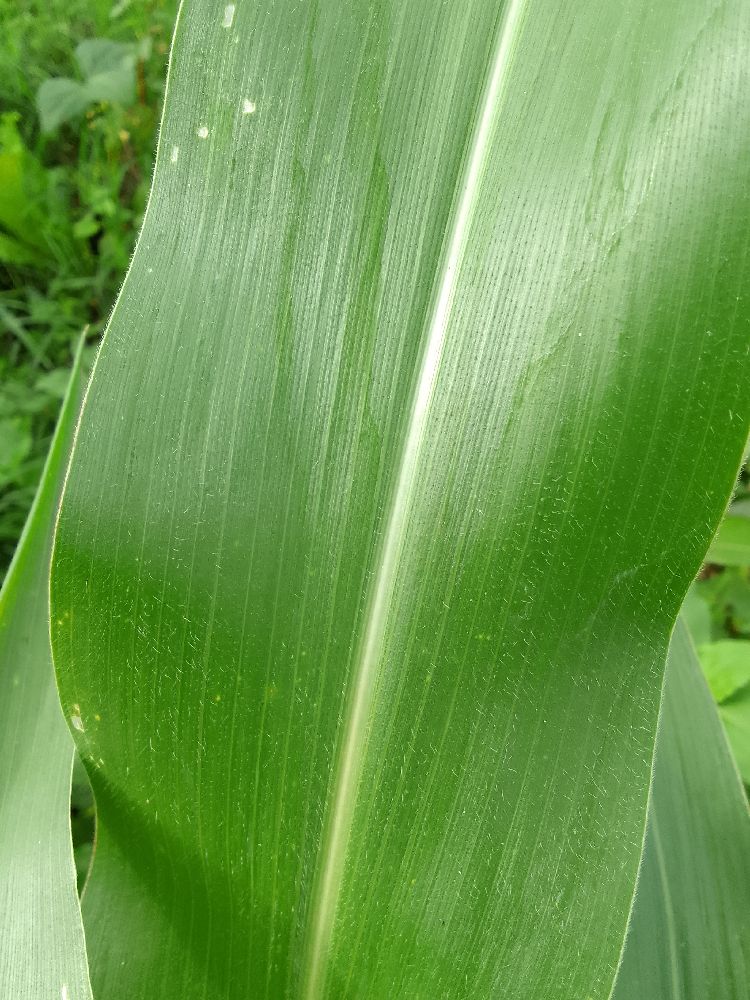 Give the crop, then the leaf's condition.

maize, healthy
